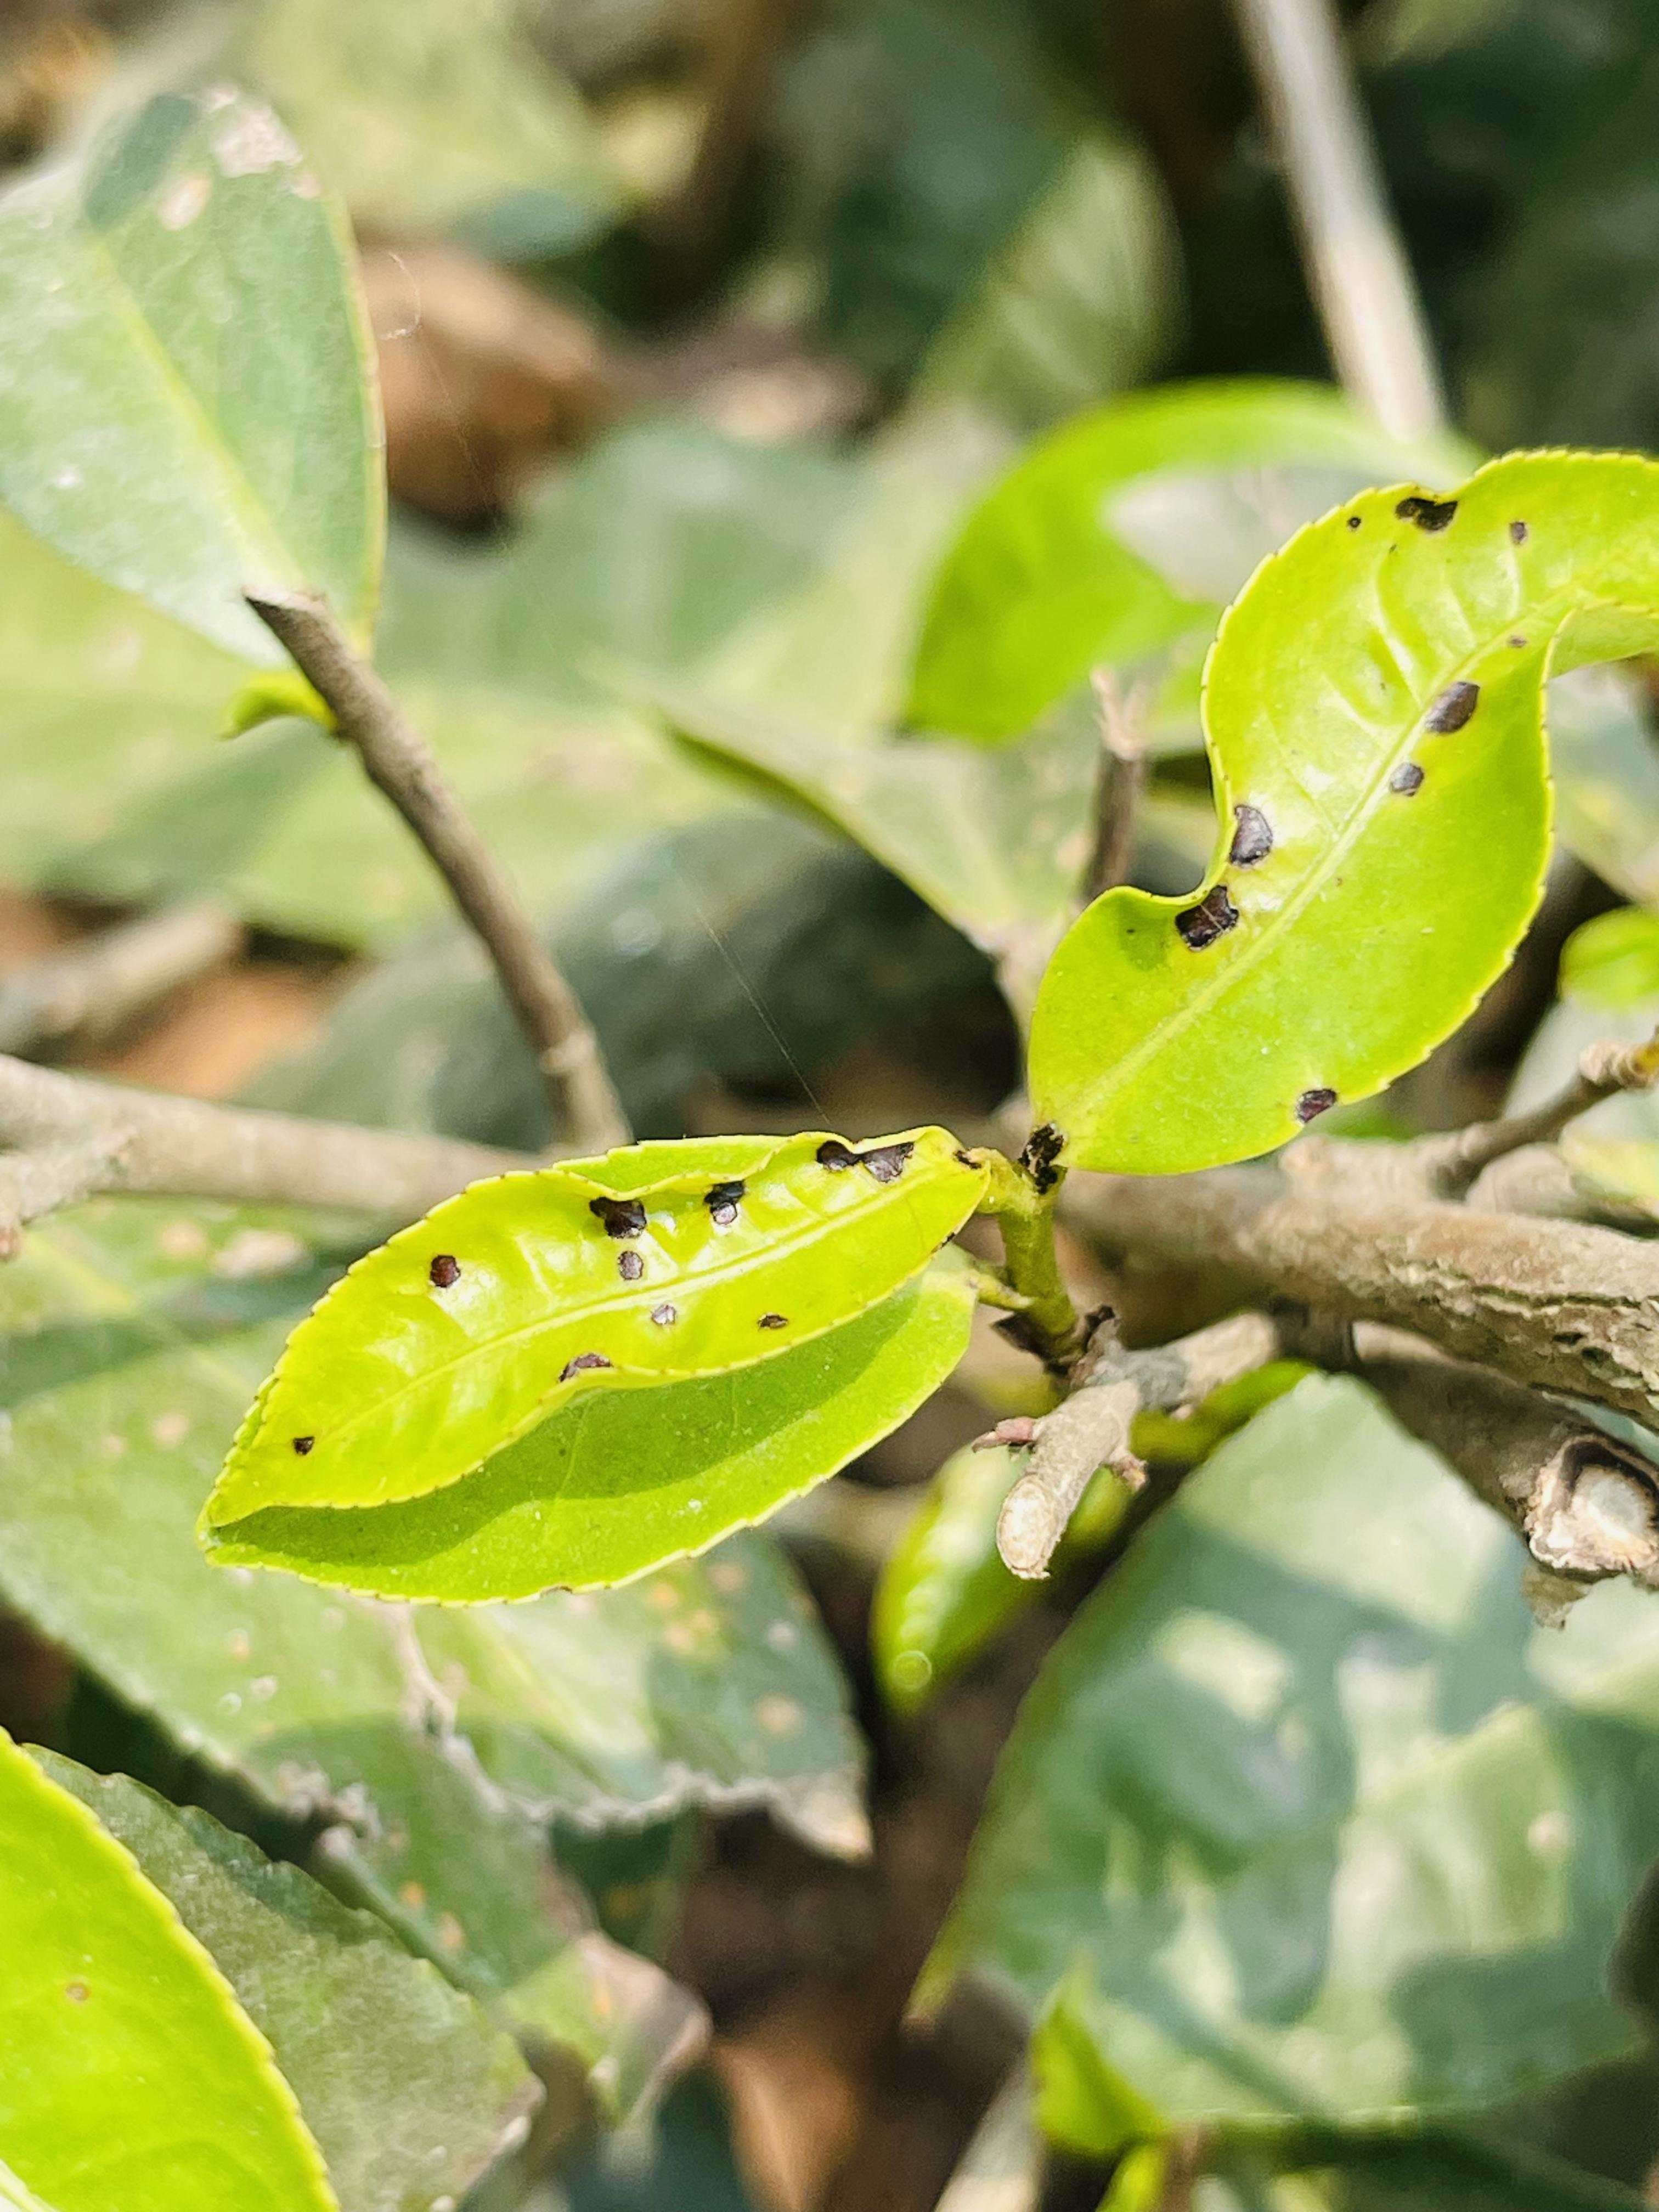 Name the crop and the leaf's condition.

tea, helopeltis
